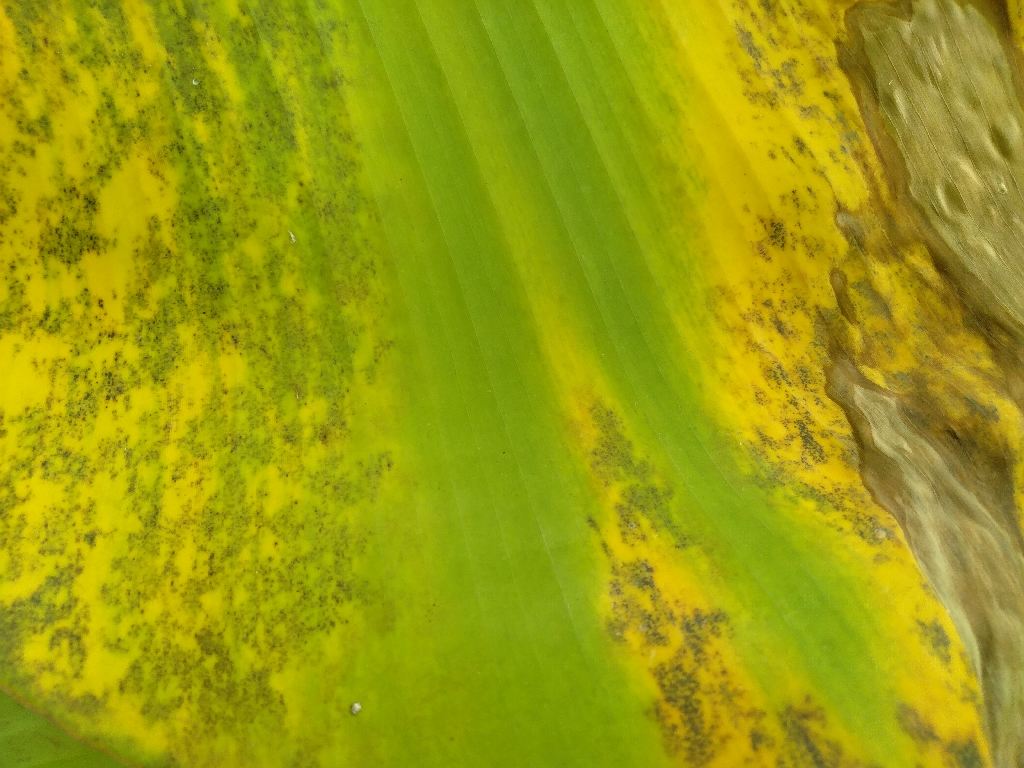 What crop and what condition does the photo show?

banana, black sigatoka
